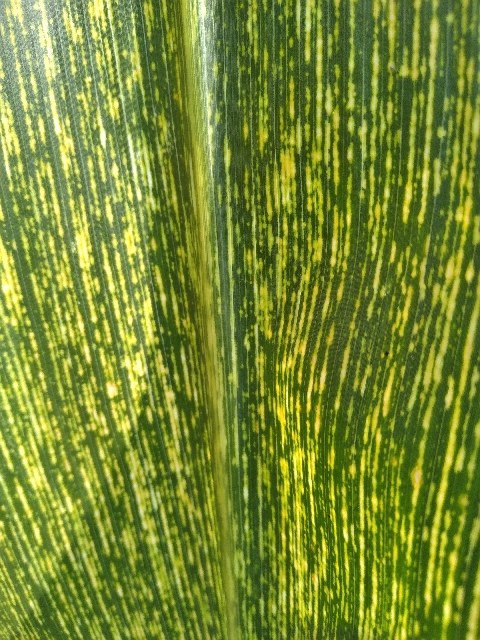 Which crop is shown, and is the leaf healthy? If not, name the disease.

maize, maize streak virus
